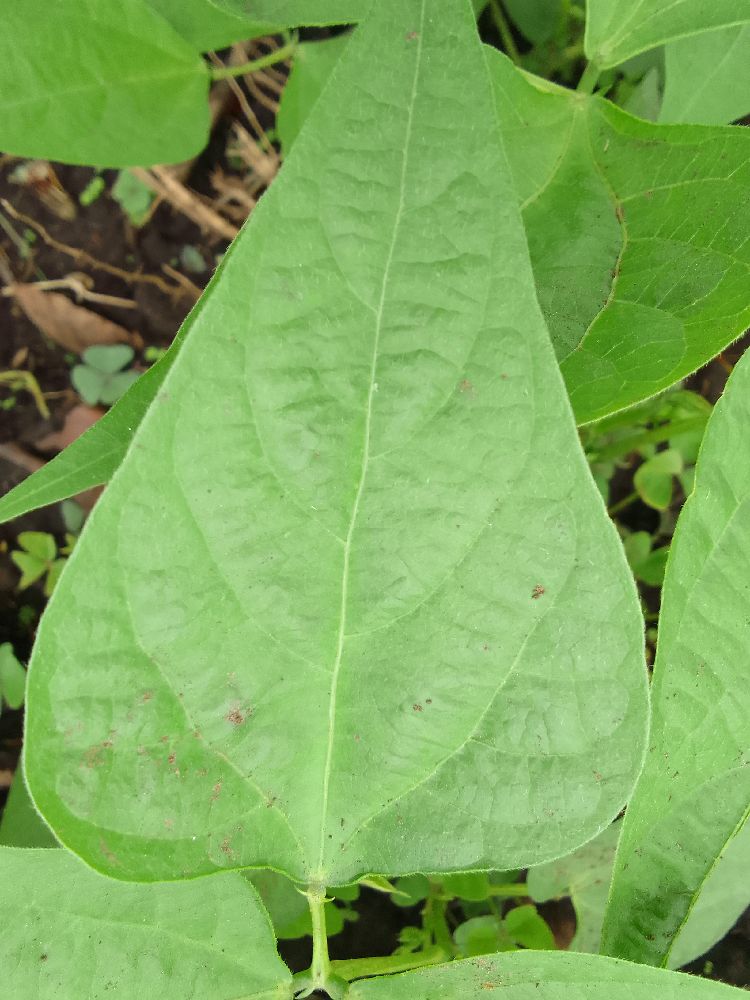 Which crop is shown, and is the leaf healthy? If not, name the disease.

common bean, healthy
